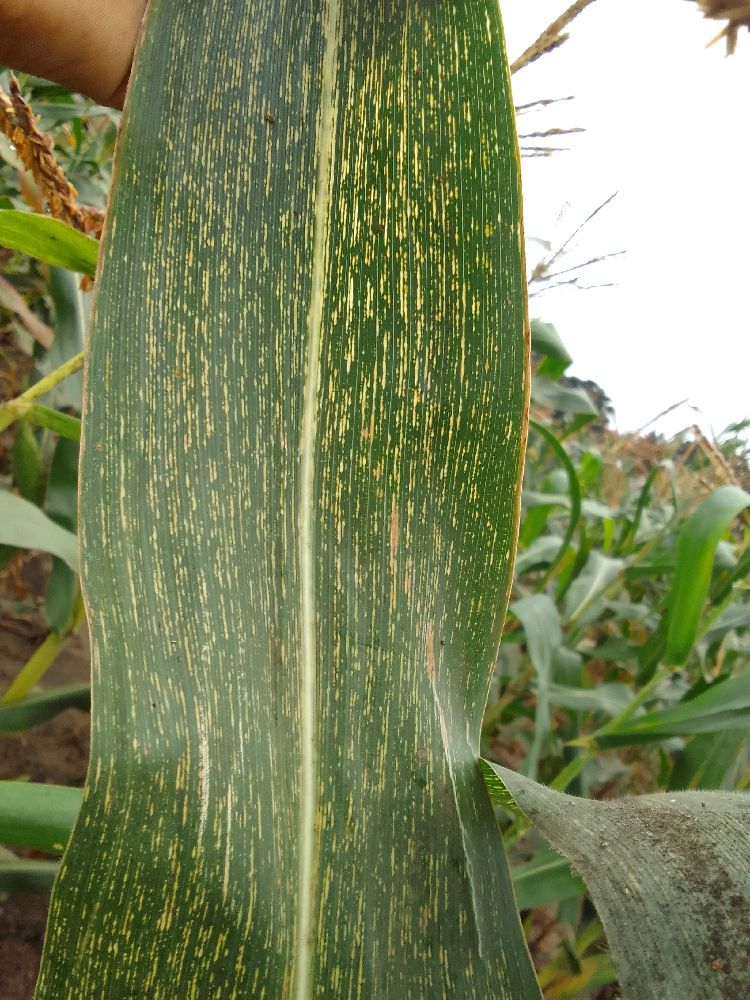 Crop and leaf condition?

maize, maize streak virus
